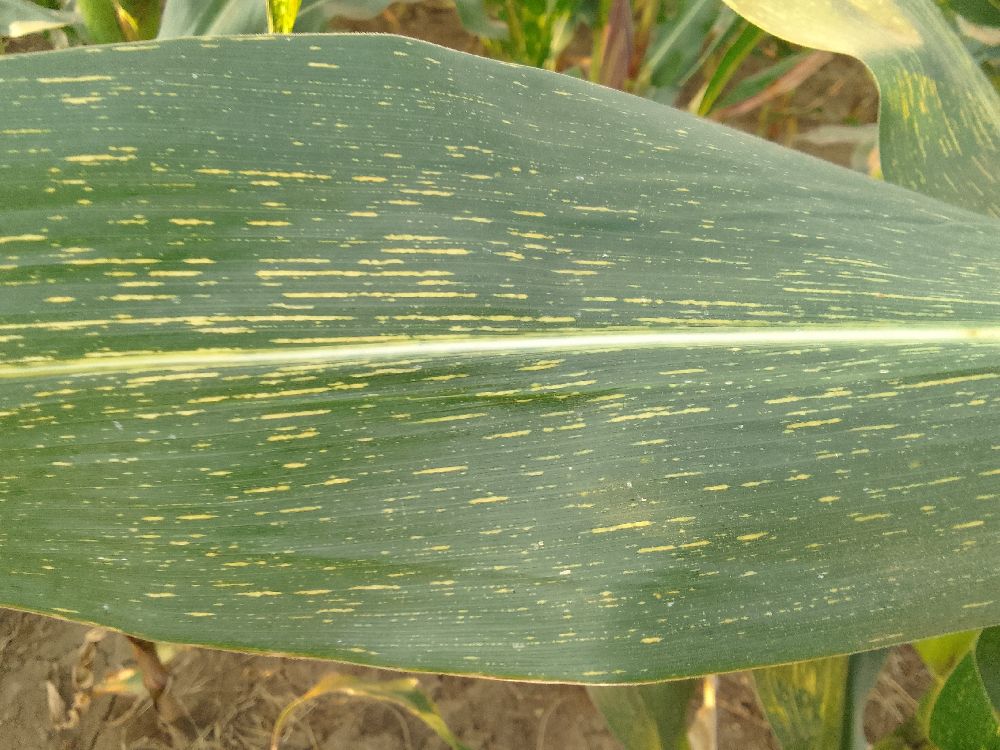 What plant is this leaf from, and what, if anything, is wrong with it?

maize, maize streak virus
